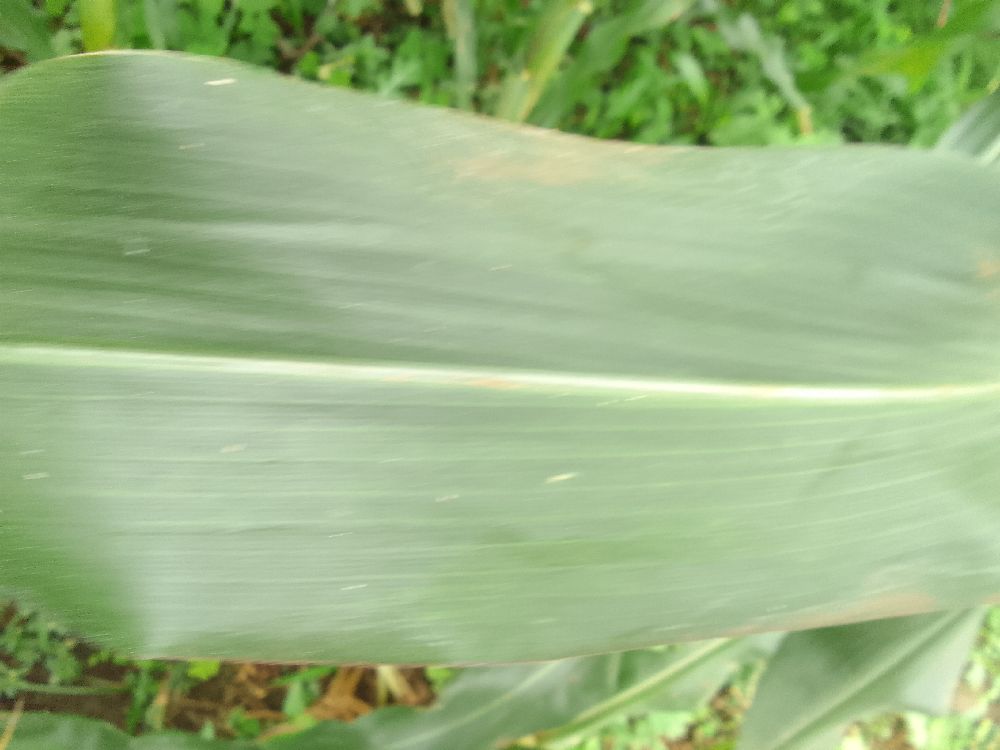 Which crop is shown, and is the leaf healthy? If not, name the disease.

maize, healthy
